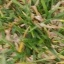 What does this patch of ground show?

grass
